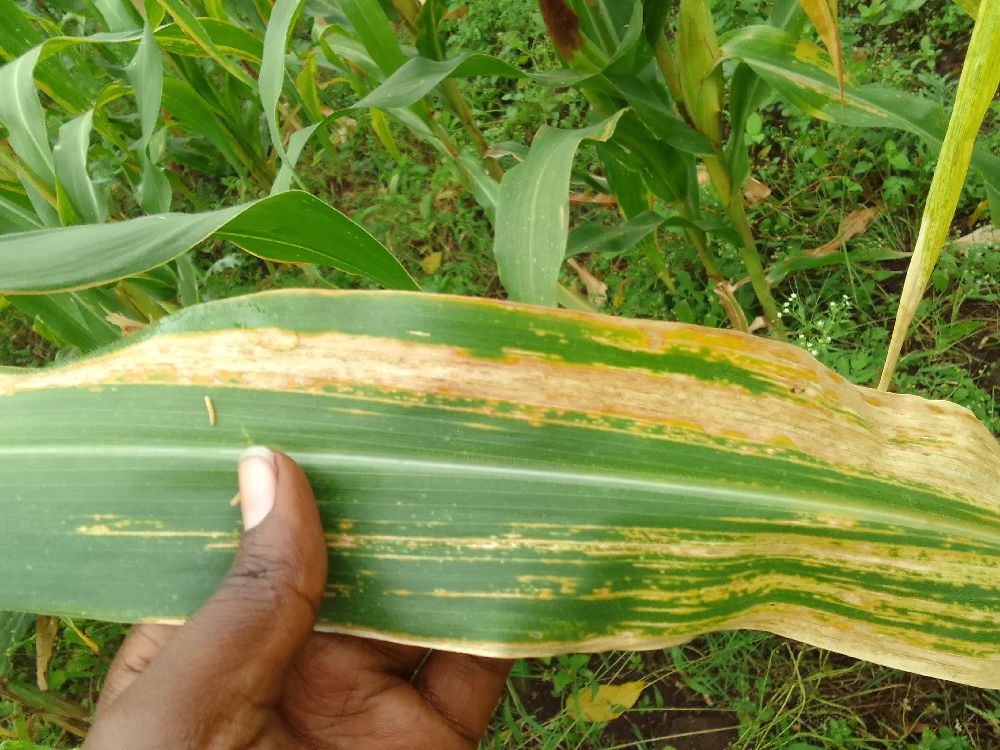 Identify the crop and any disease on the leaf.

maize, maize lethal necrosis
